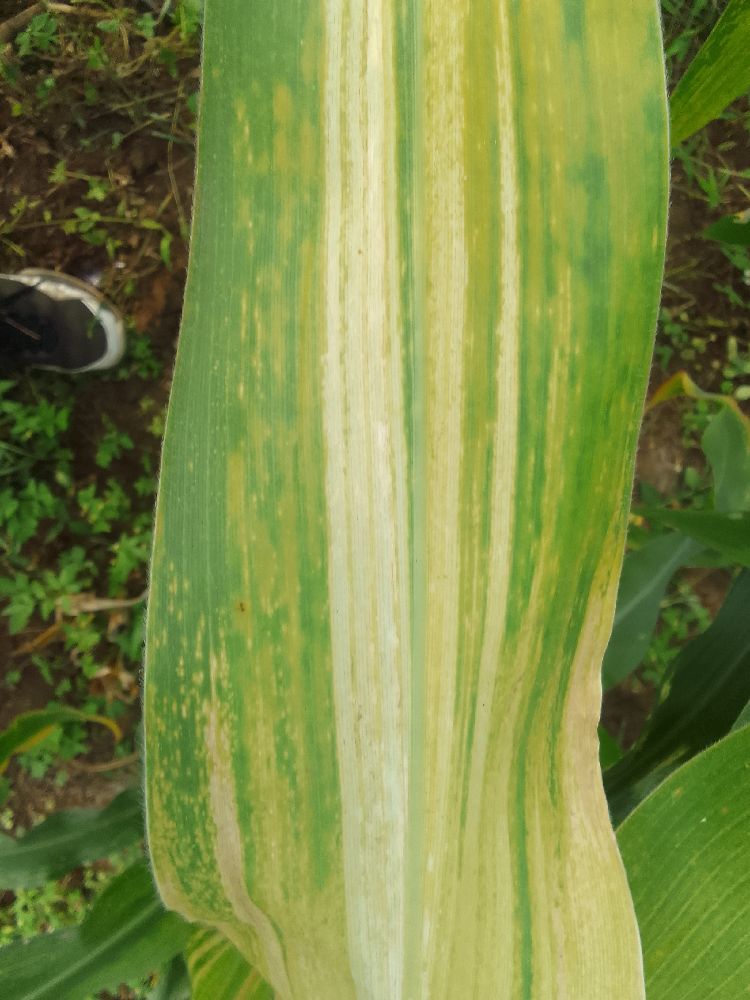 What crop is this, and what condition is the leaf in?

maize, maize lethal necrosis
